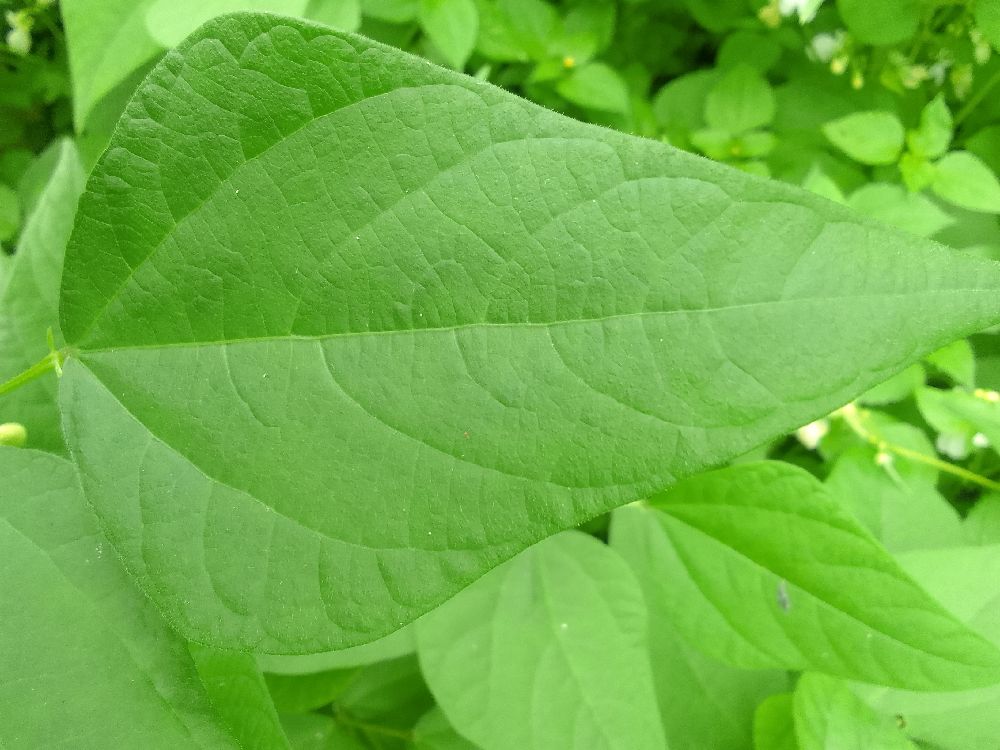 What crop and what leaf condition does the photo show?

common bean, healthy
